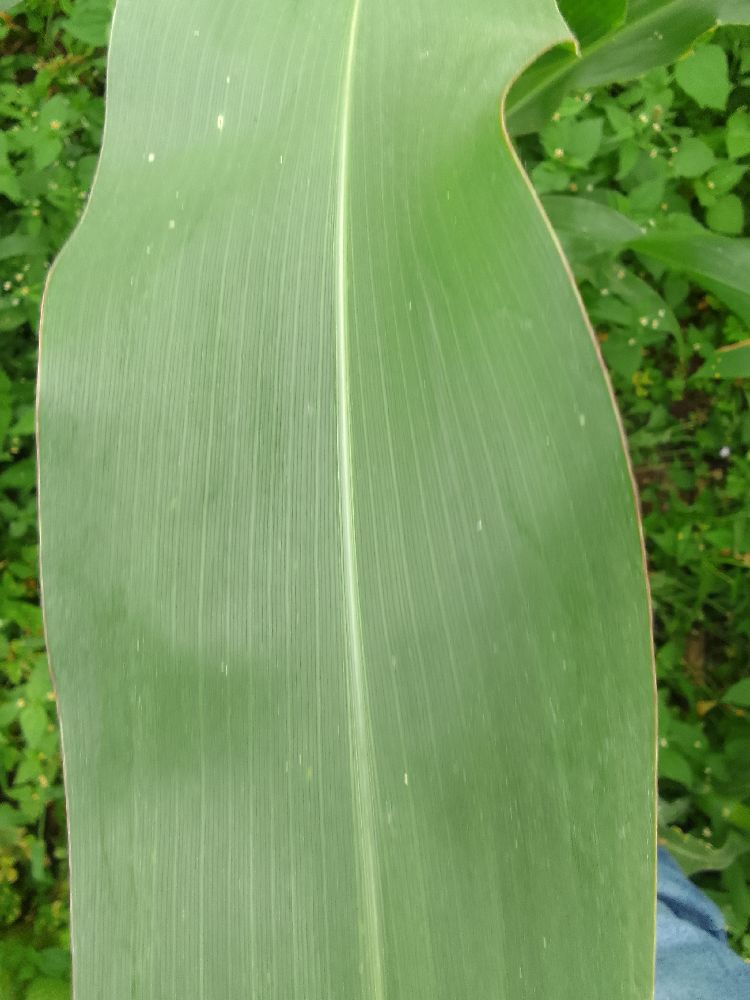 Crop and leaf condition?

maize, healthy
